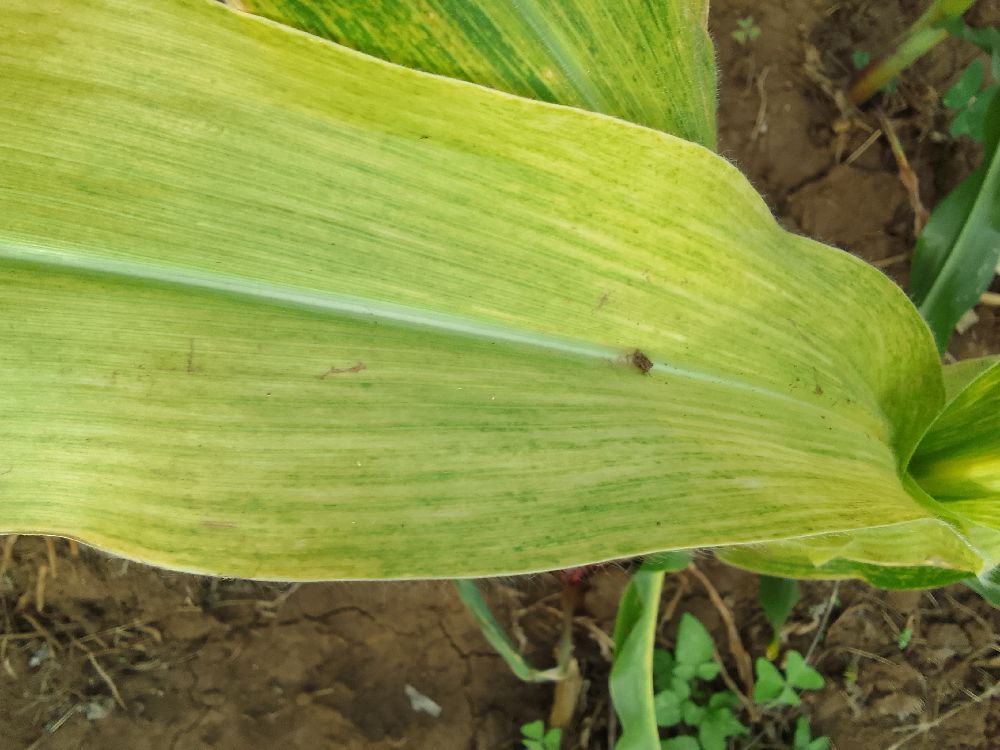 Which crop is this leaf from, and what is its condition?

maize, maize lethal necrosis
